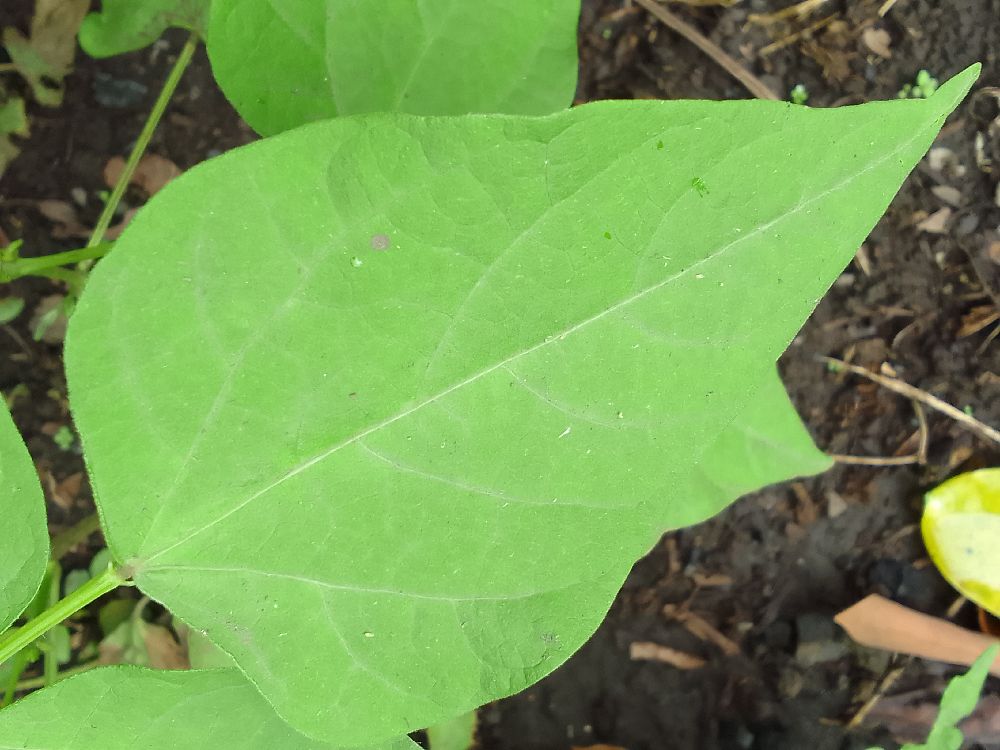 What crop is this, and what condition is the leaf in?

common bean, healthy
